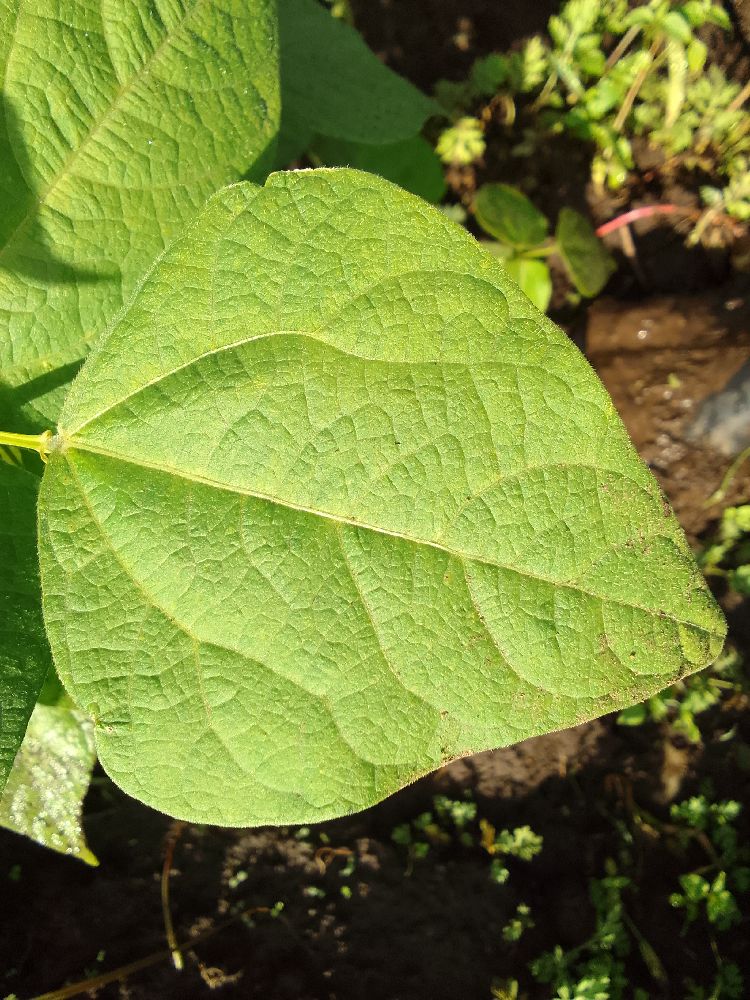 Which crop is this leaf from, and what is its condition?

common bean, healthy
